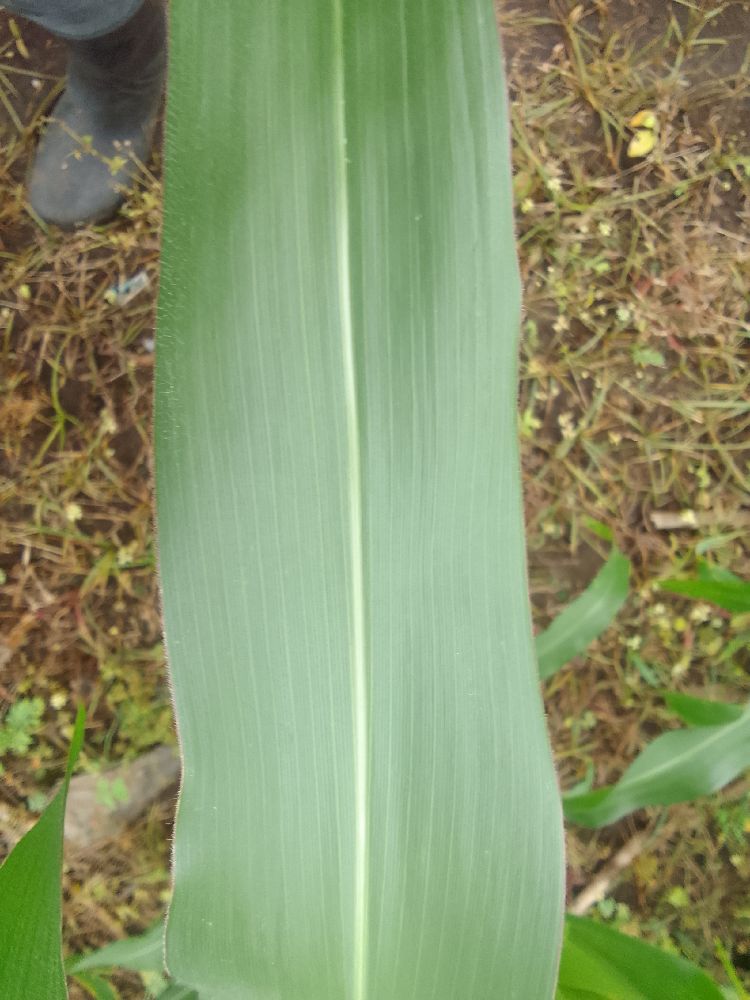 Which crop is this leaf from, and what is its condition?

maize, healthy
